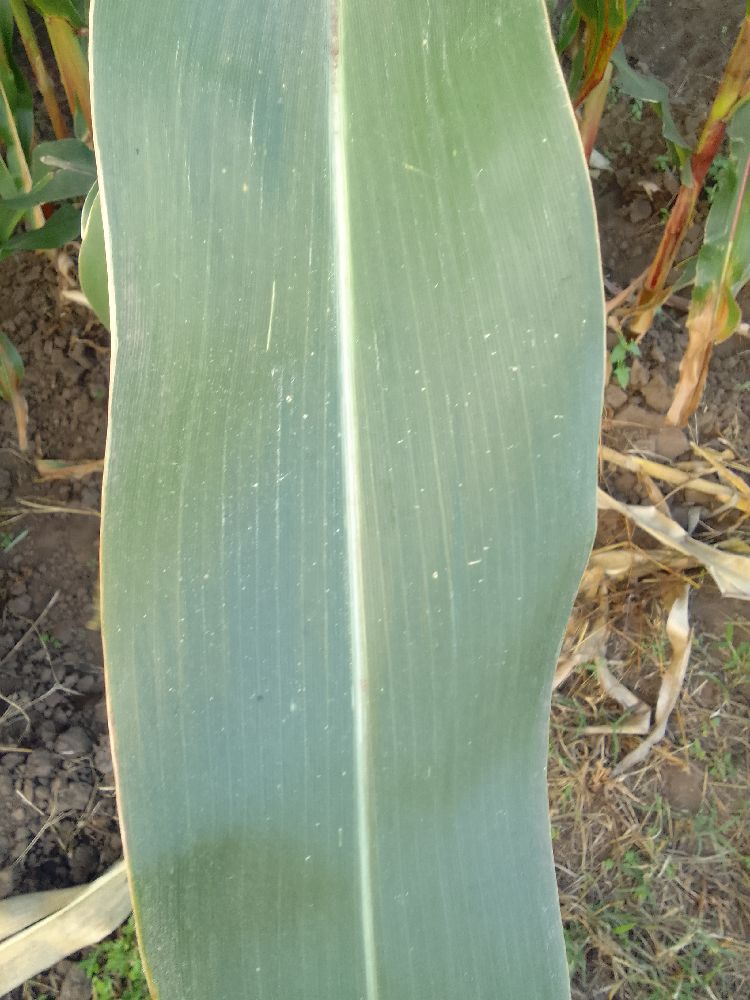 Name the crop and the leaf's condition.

maize, healthy
